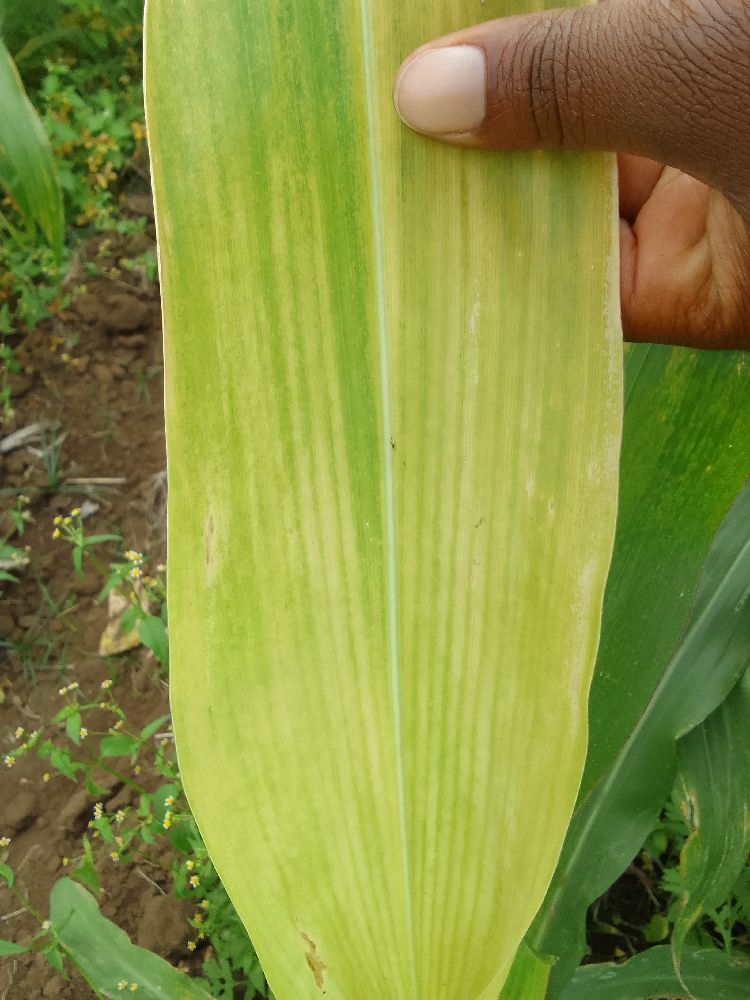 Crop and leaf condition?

maize, maize lethal necrosis
